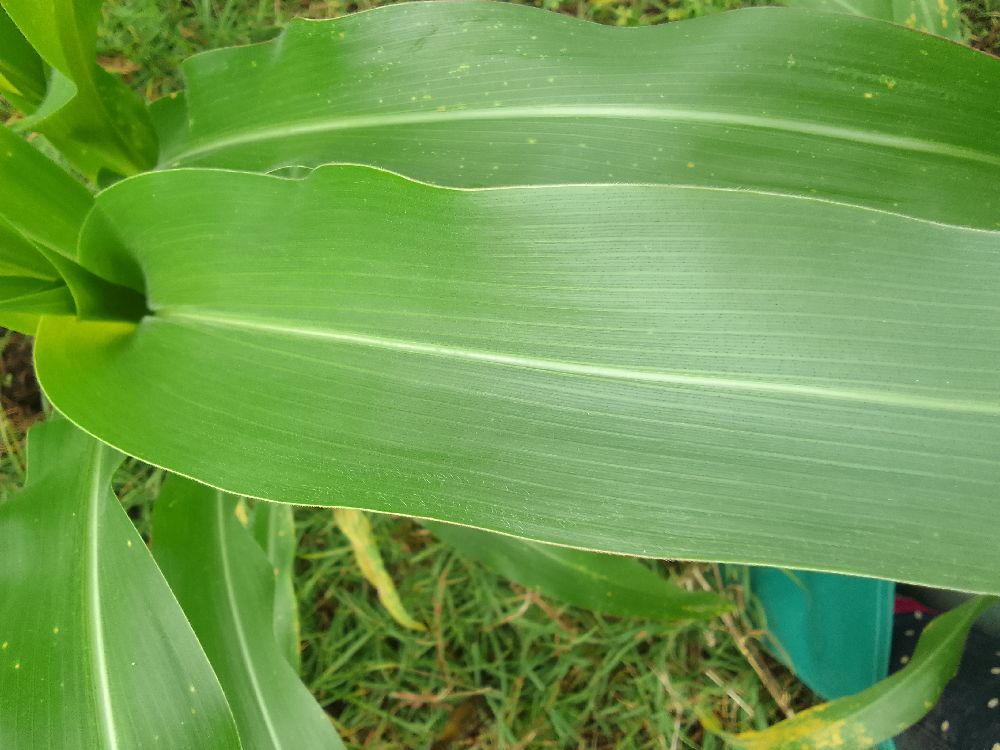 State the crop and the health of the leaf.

maize, healthy
